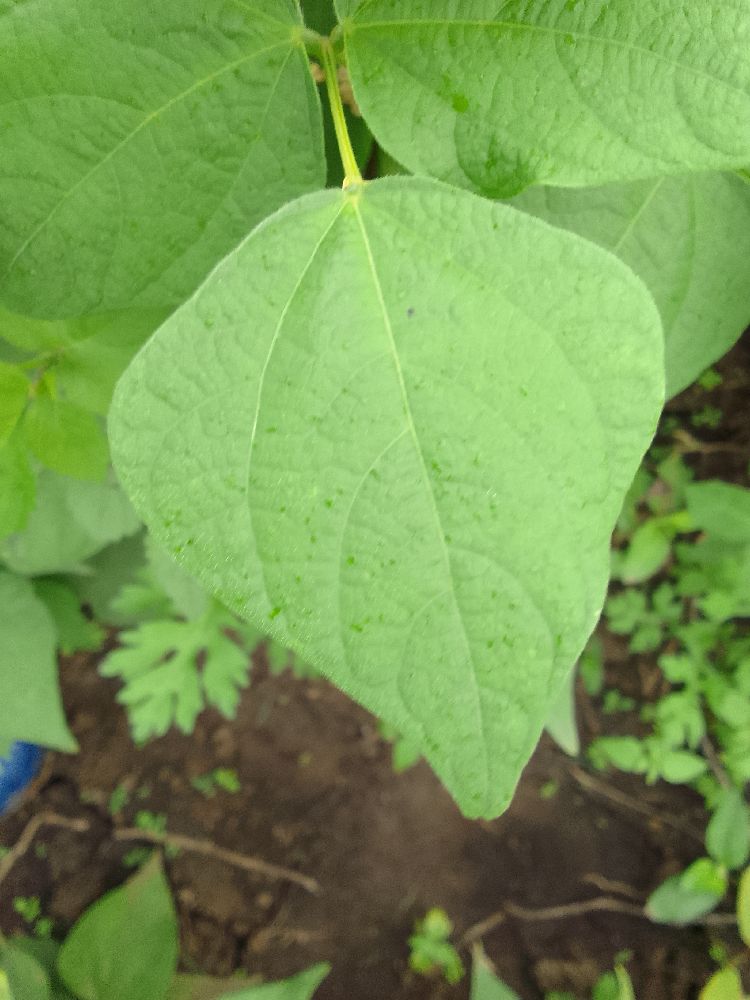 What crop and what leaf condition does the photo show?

common bean, healthy
